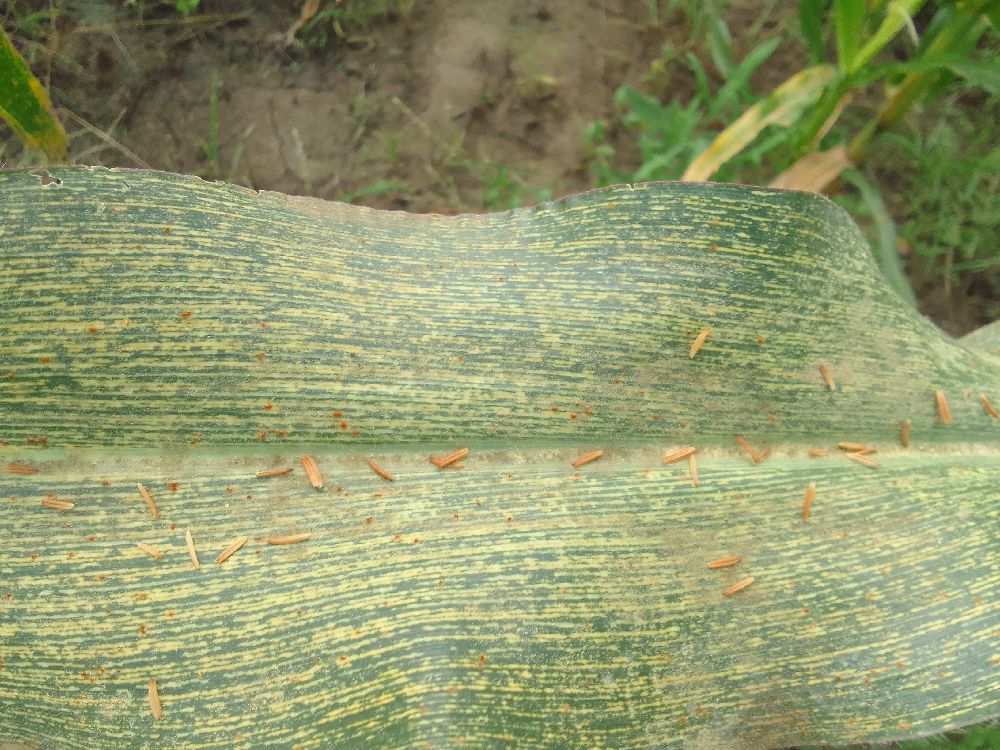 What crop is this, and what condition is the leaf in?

maize, maize streak virus
